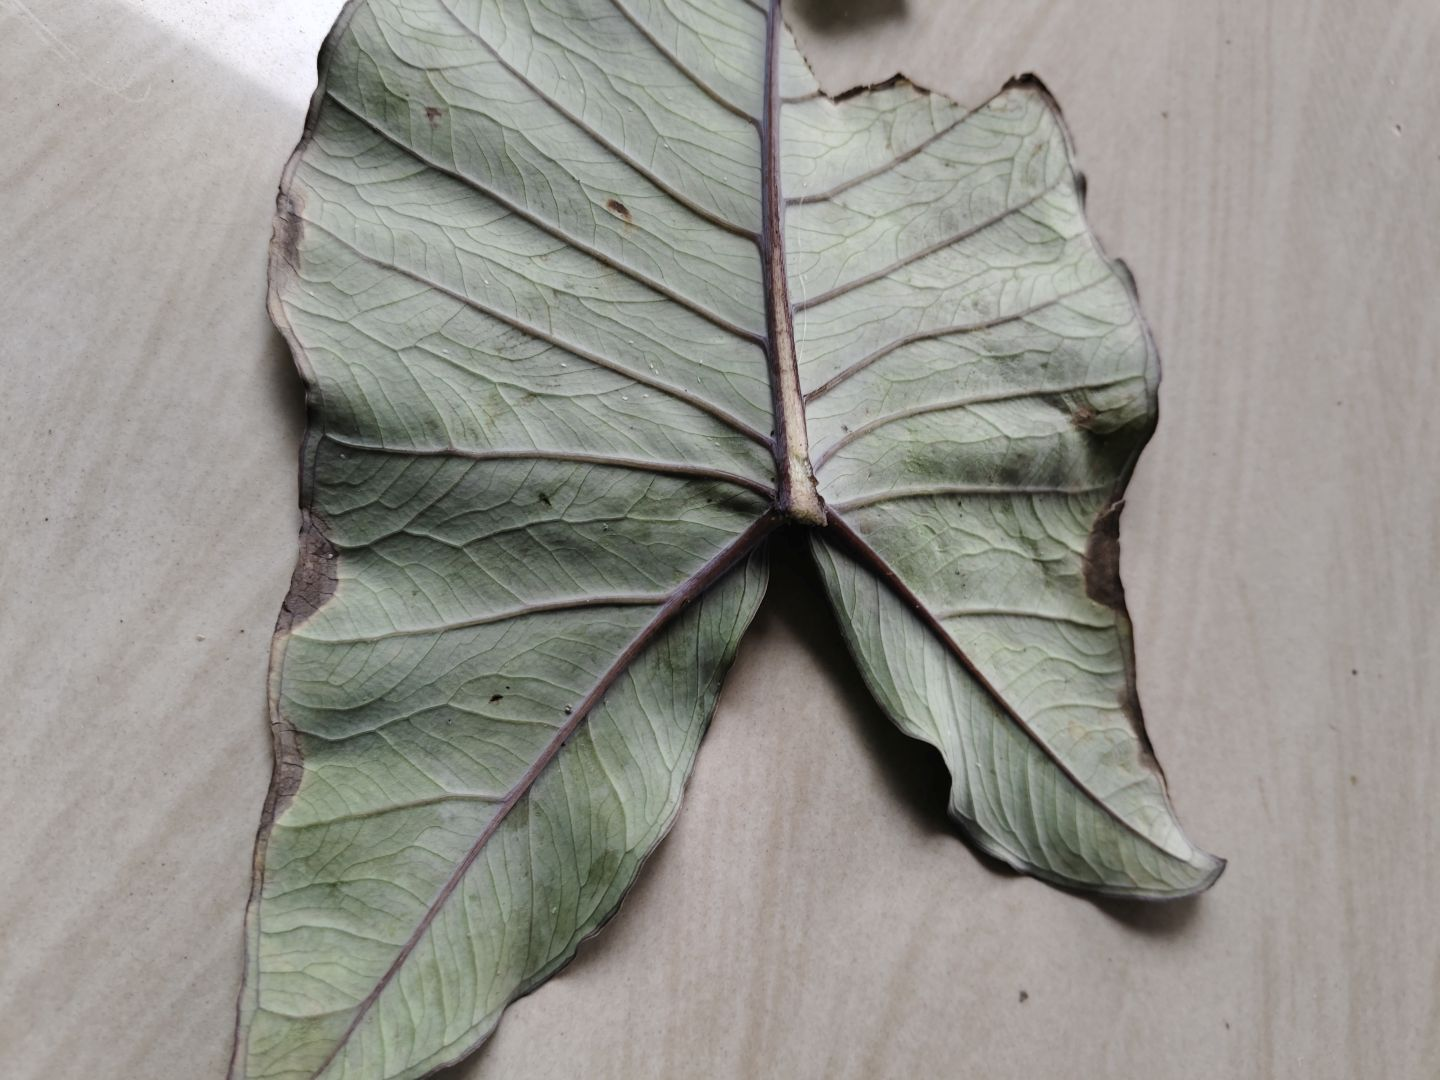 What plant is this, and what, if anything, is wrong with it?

taro, leaf blight
